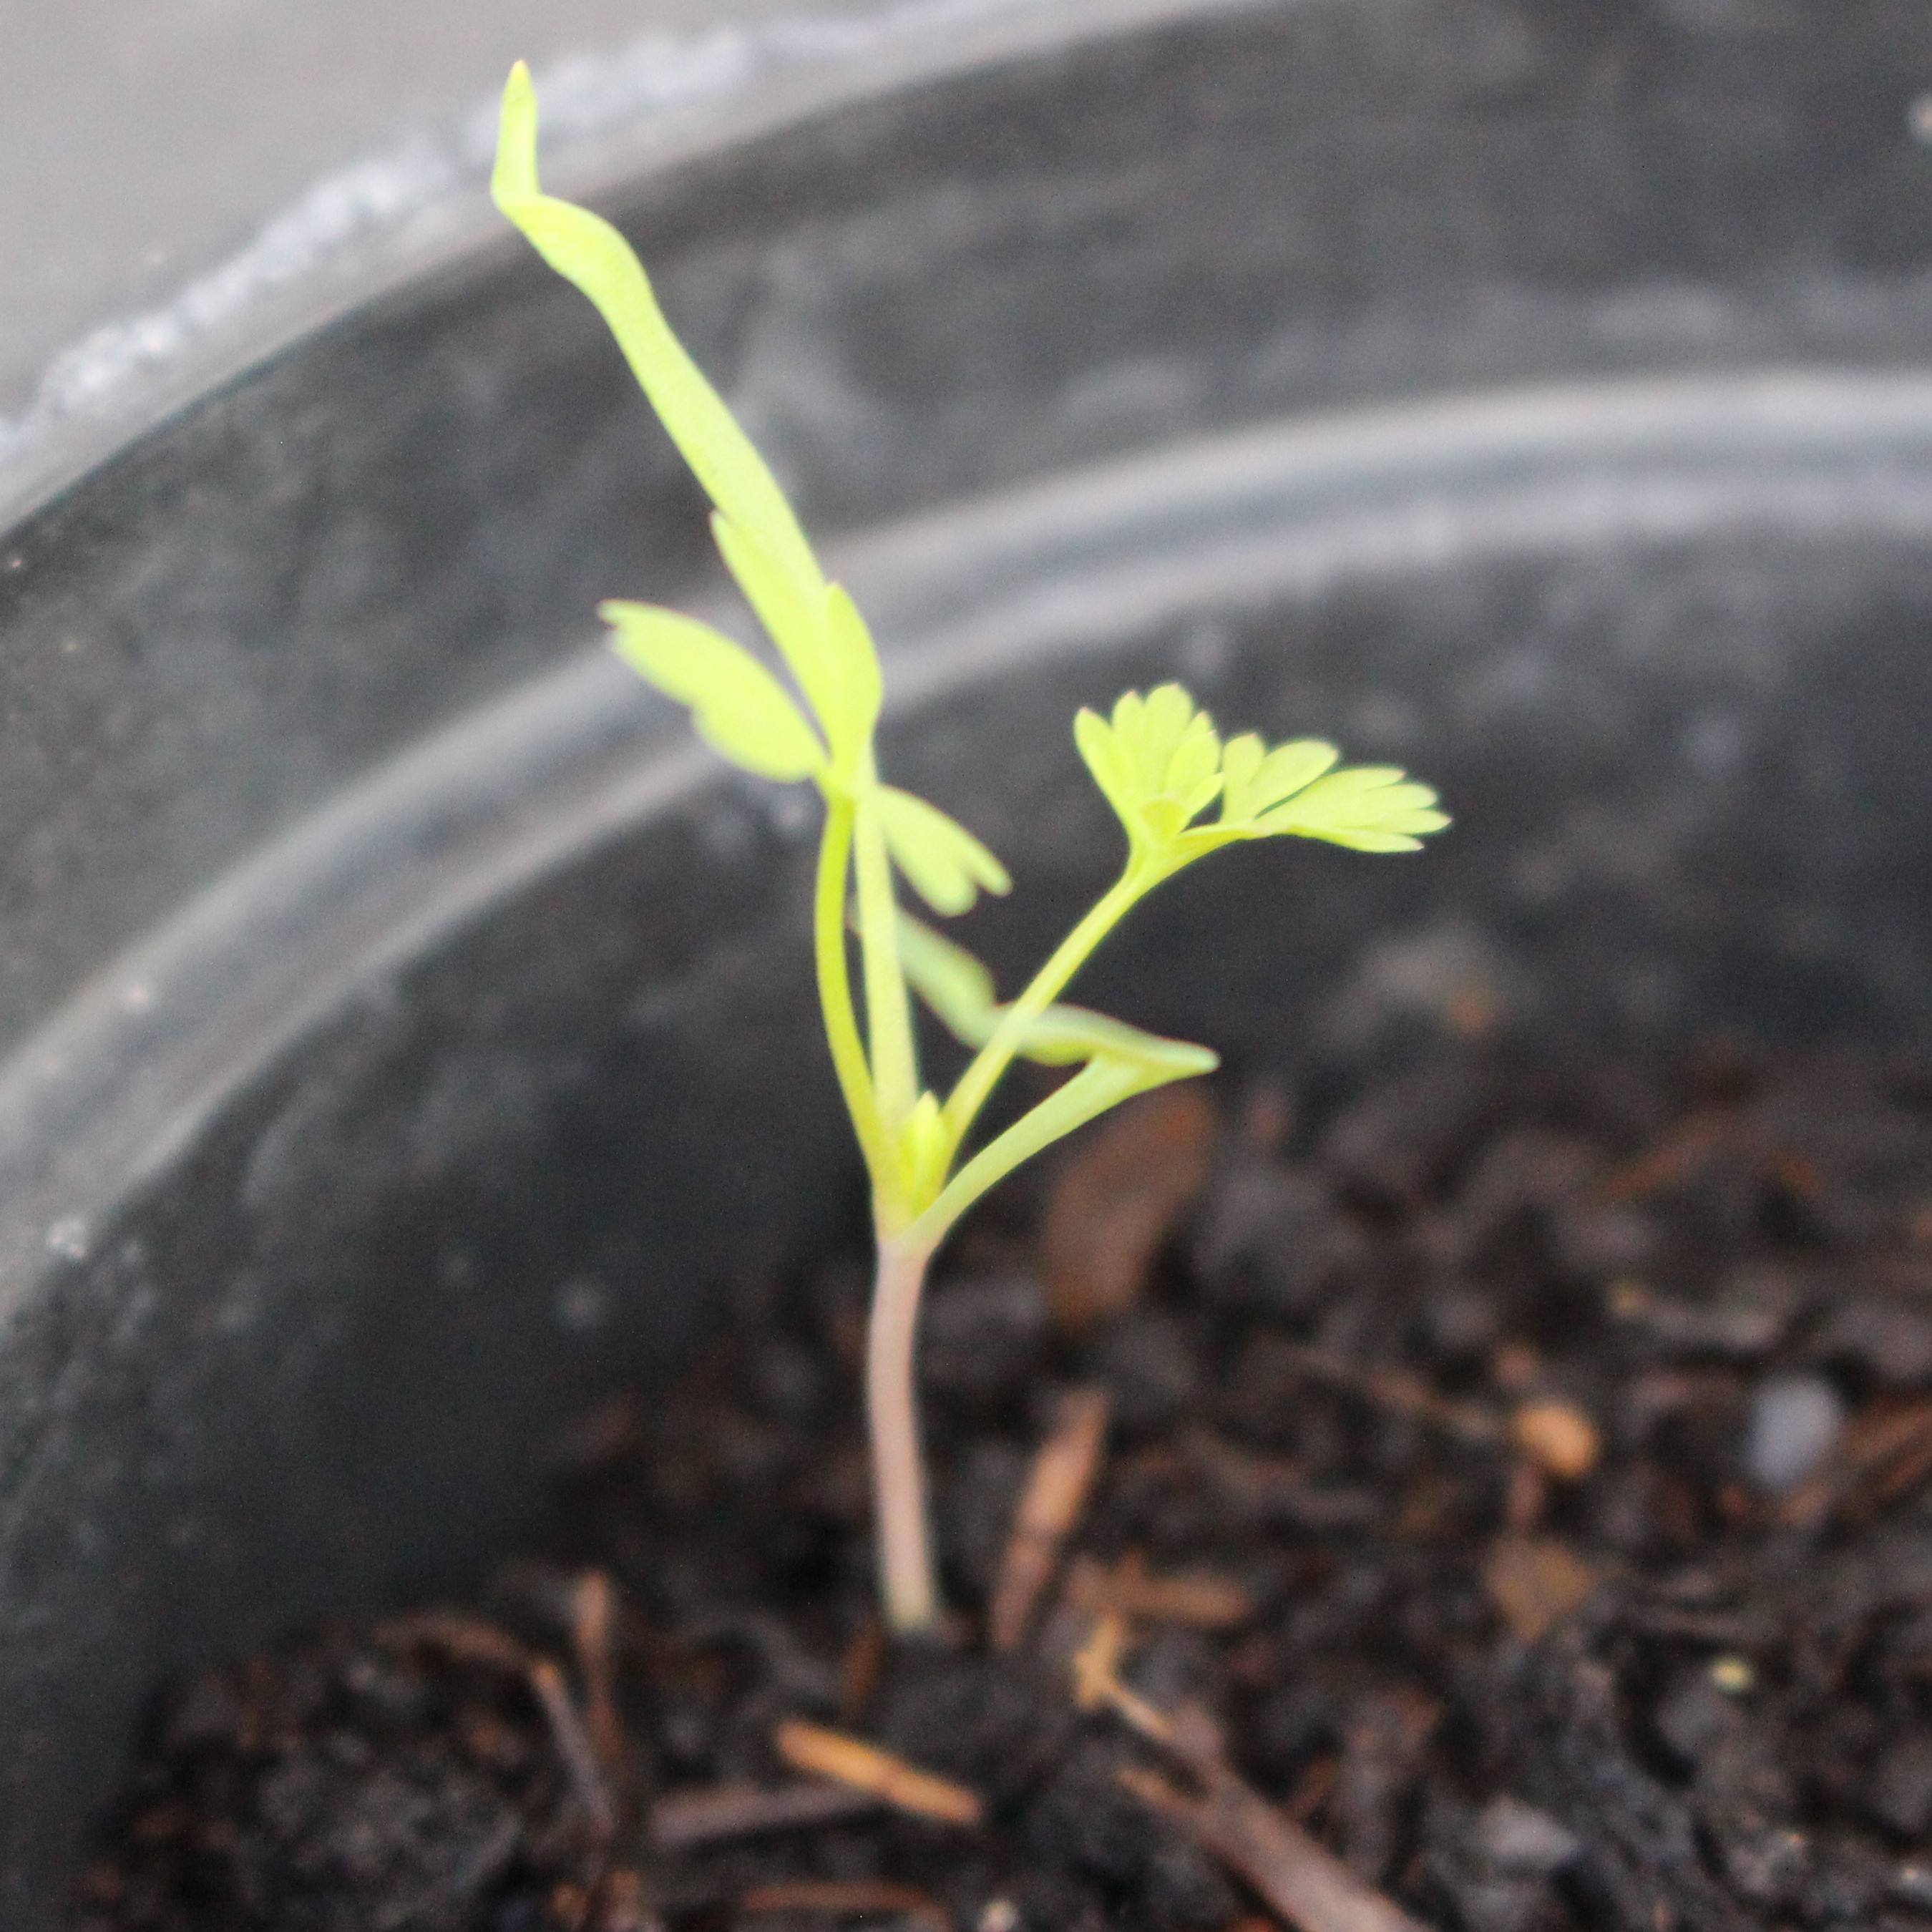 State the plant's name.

Fumaria officinalis
